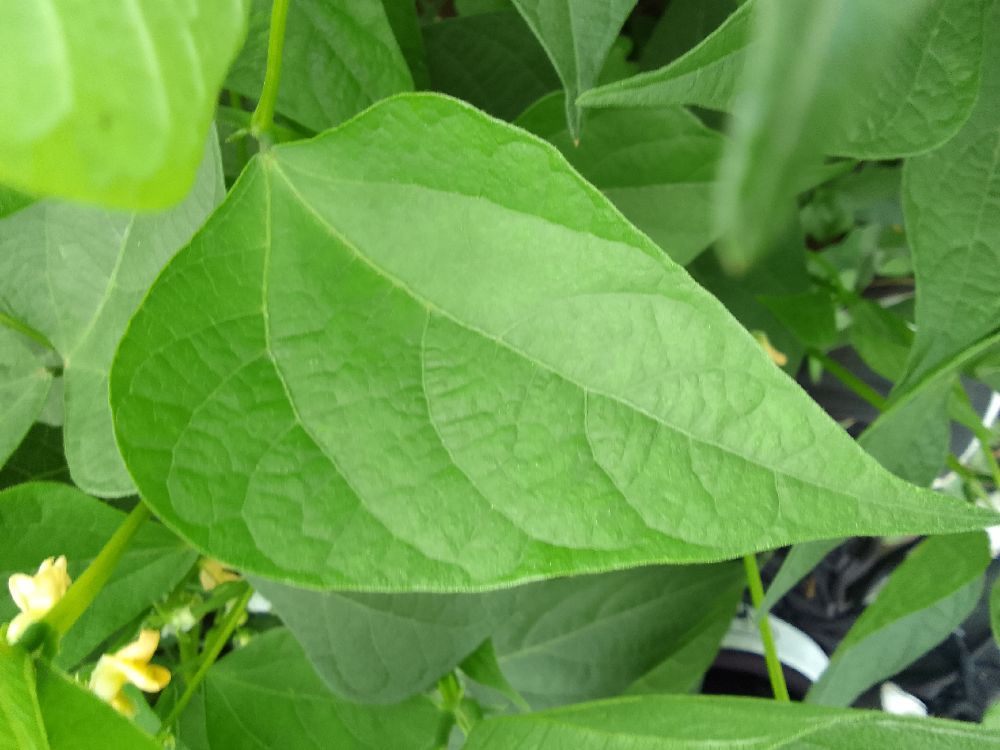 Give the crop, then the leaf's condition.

common bean, healthy
